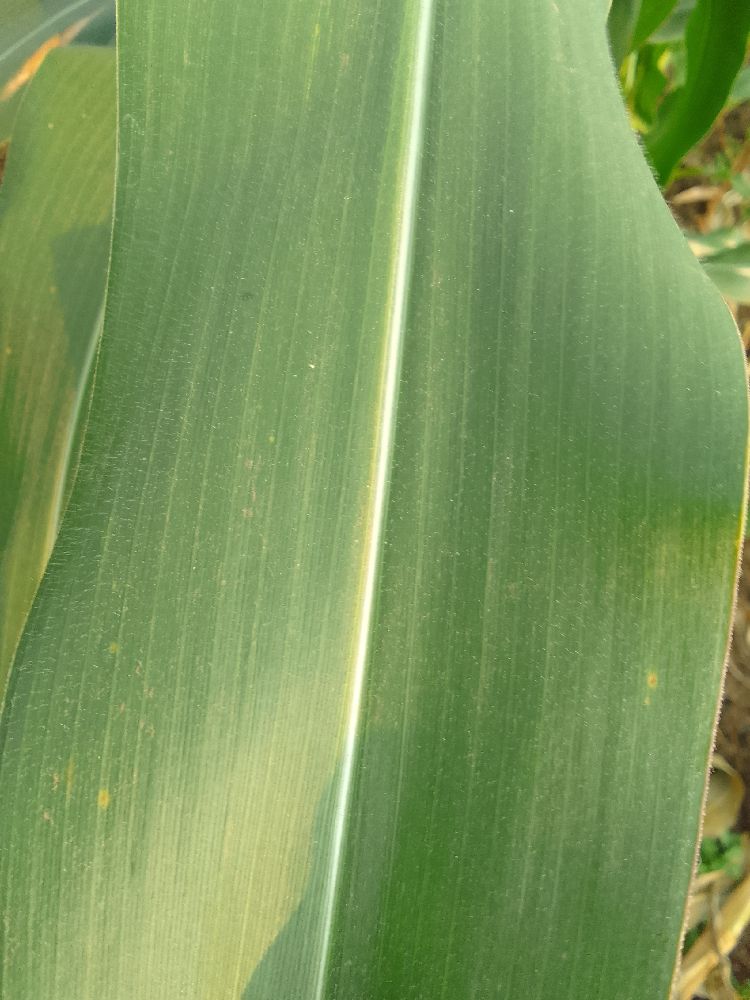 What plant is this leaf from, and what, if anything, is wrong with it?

maize, healthy
